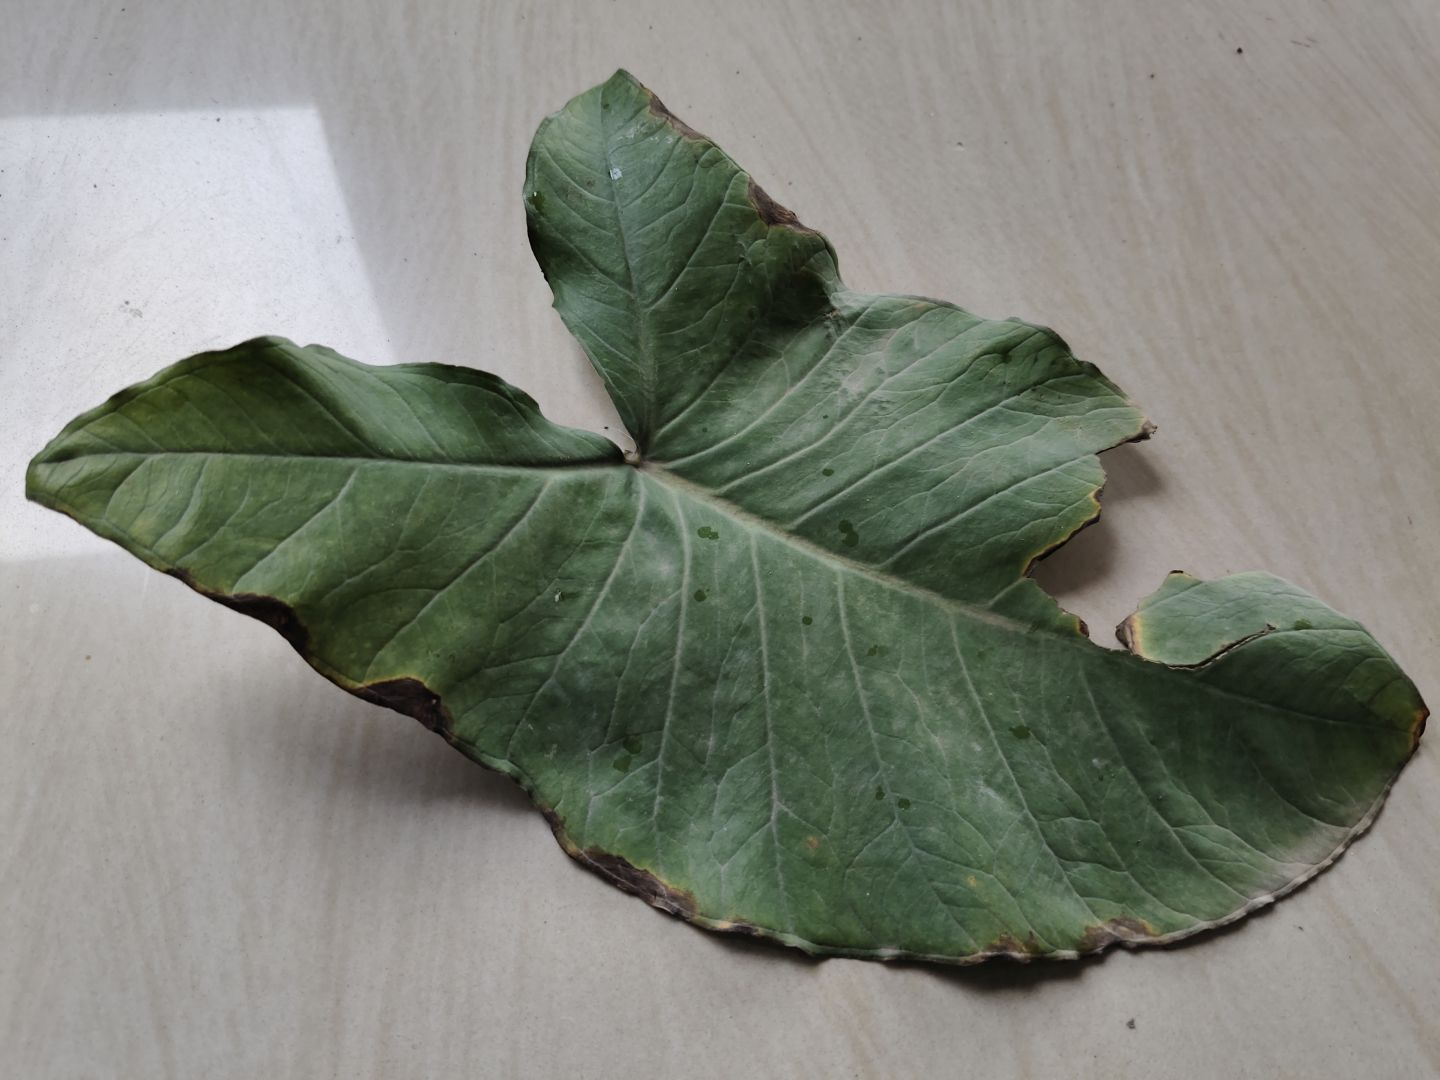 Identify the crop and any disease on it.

taro, leaf blight
